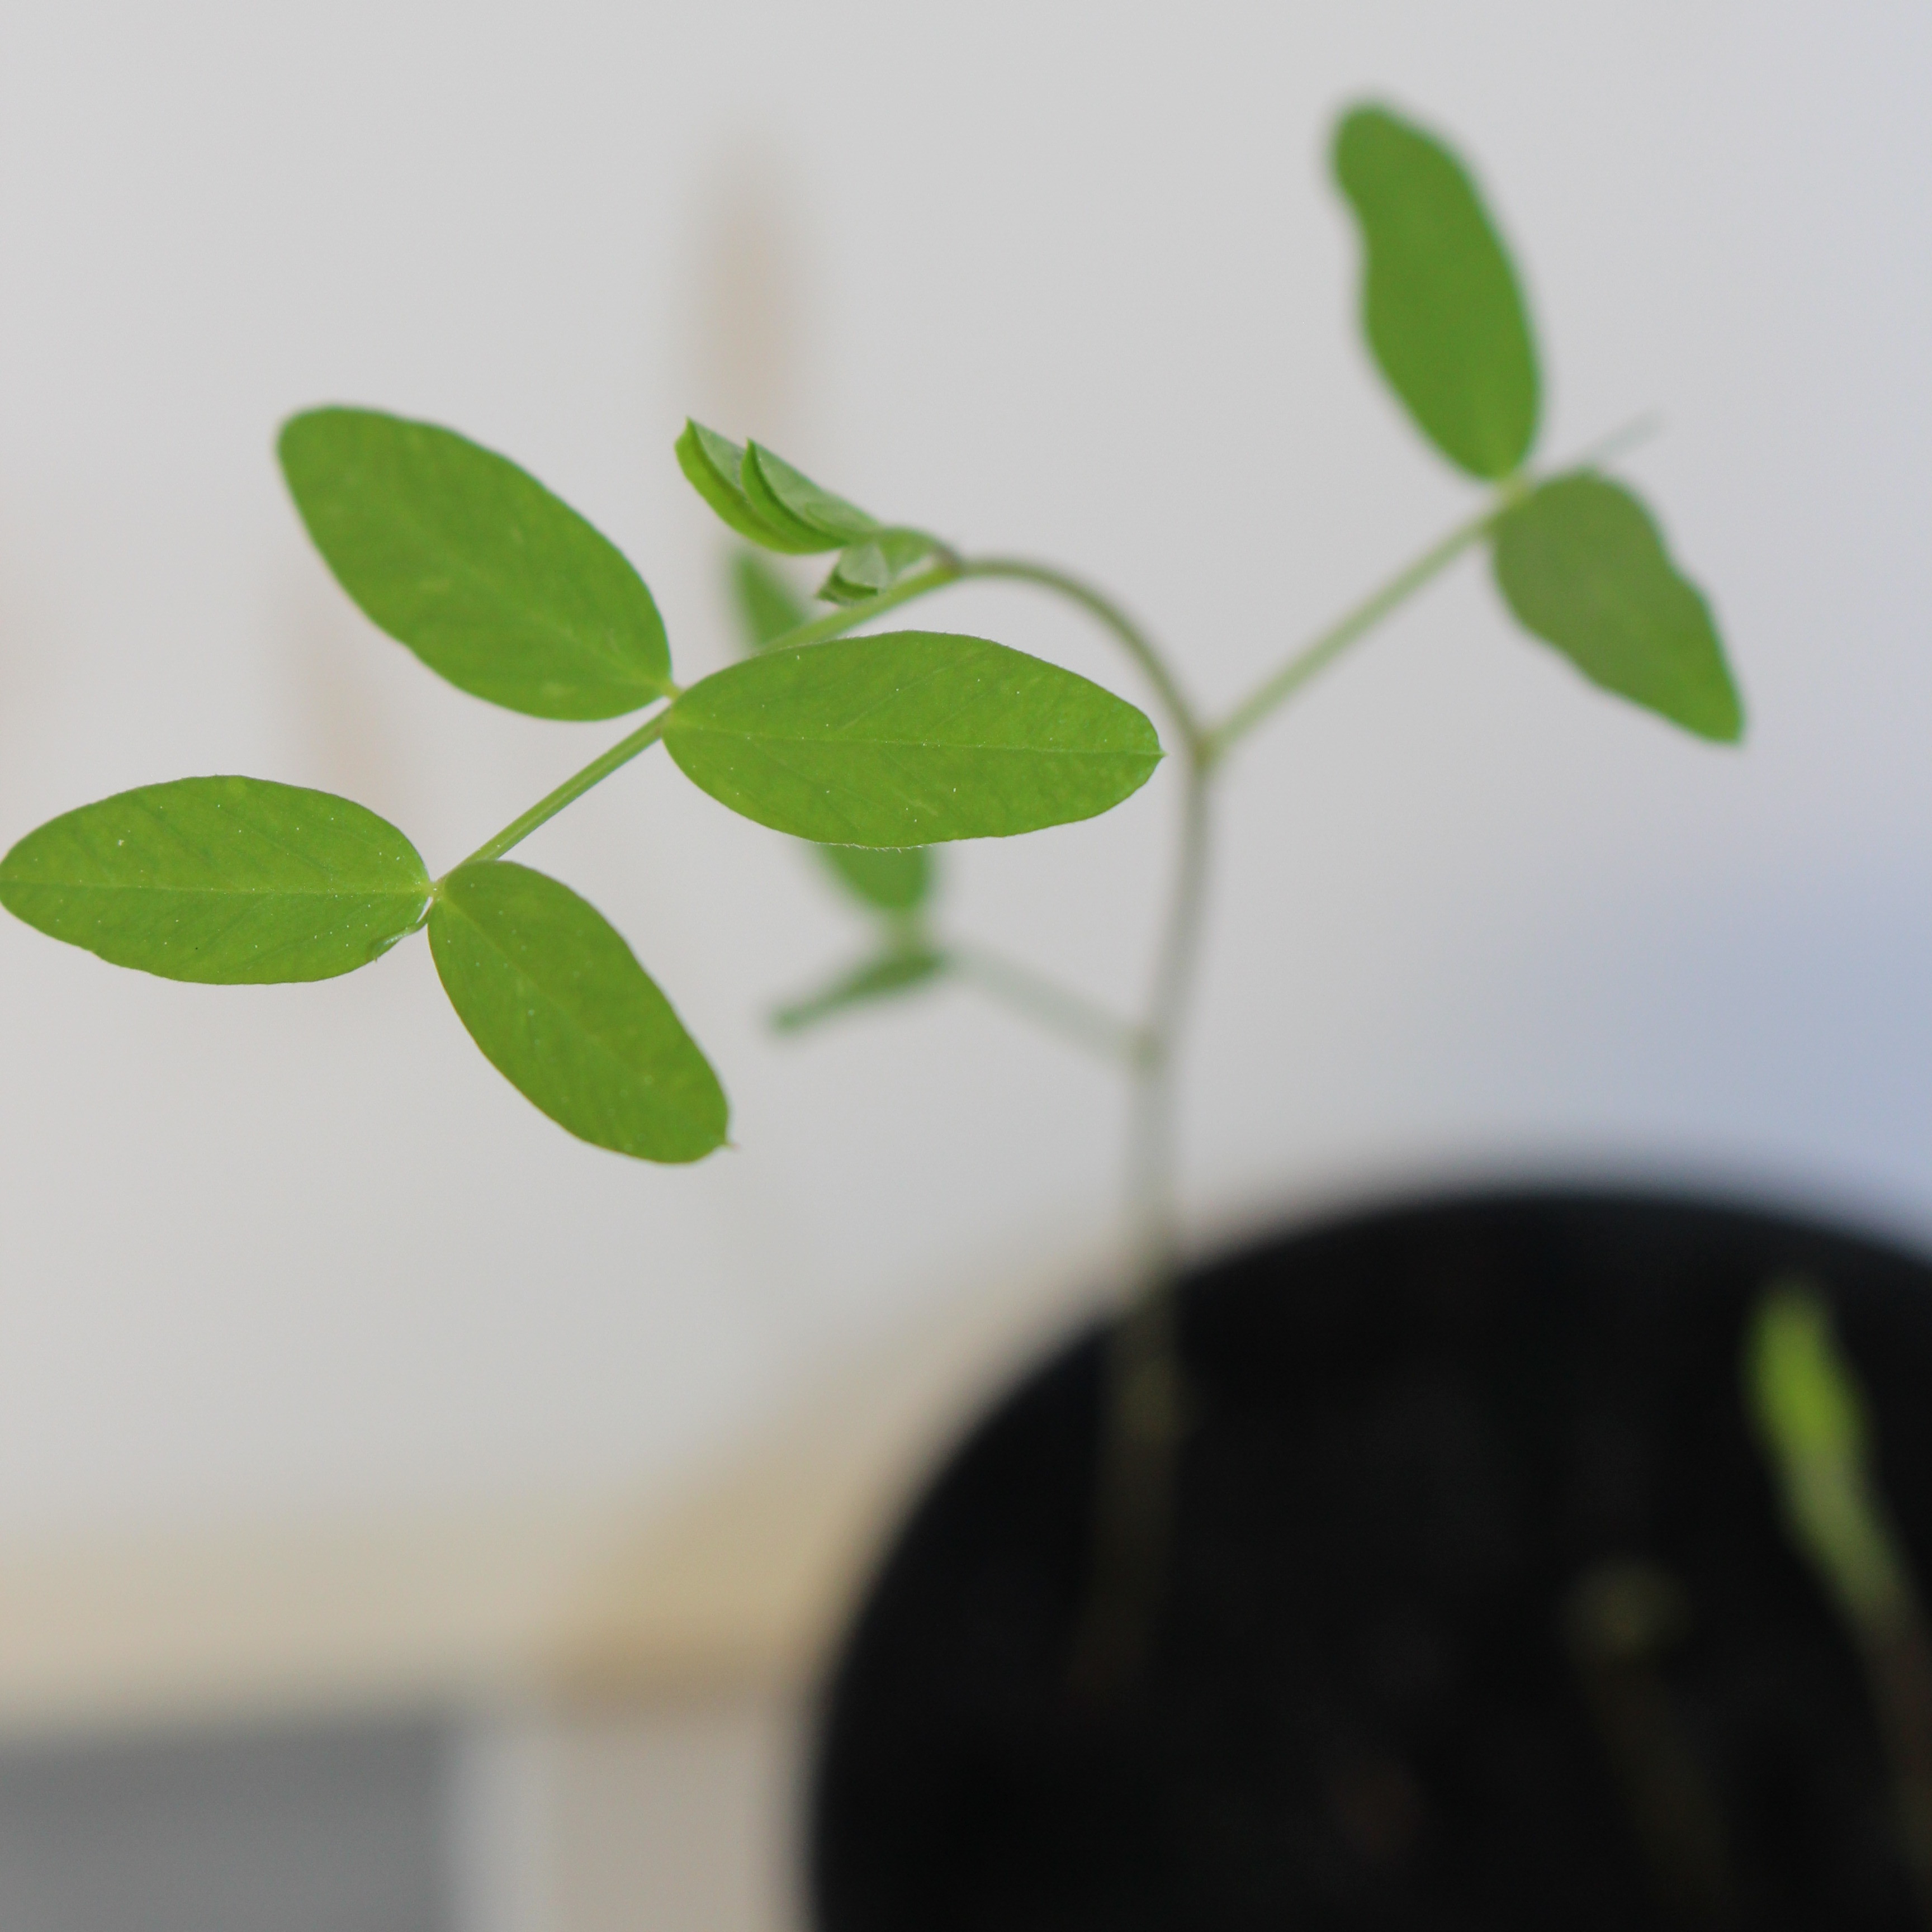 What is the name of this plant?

Vicia sativa
